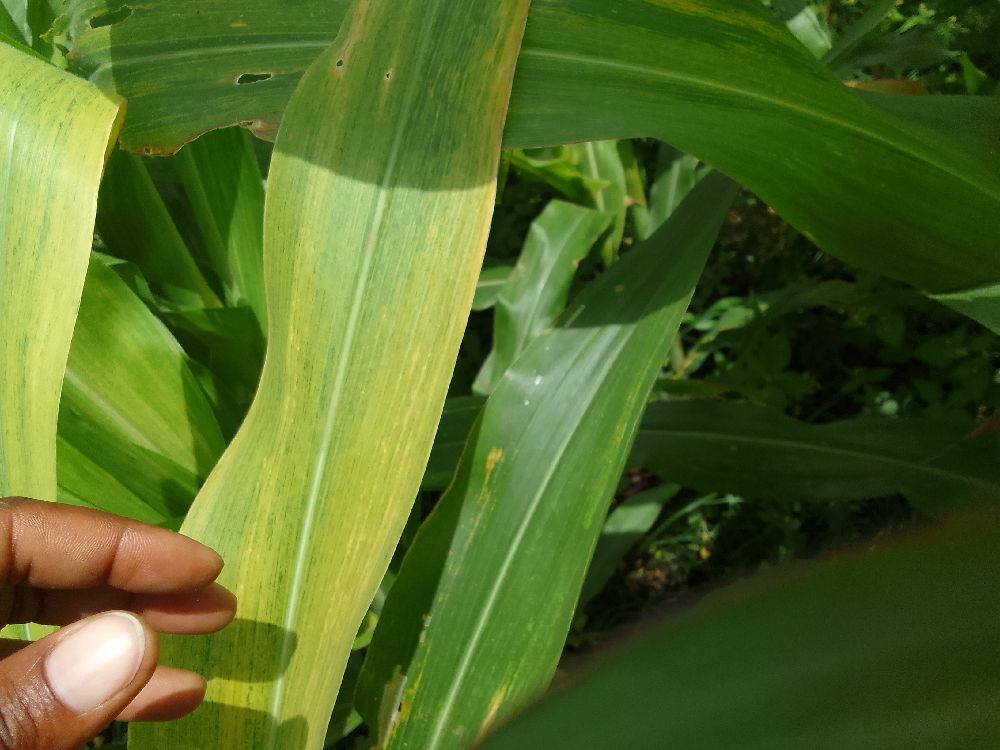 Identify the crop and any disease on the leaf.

maize, maize lethal necrosis
